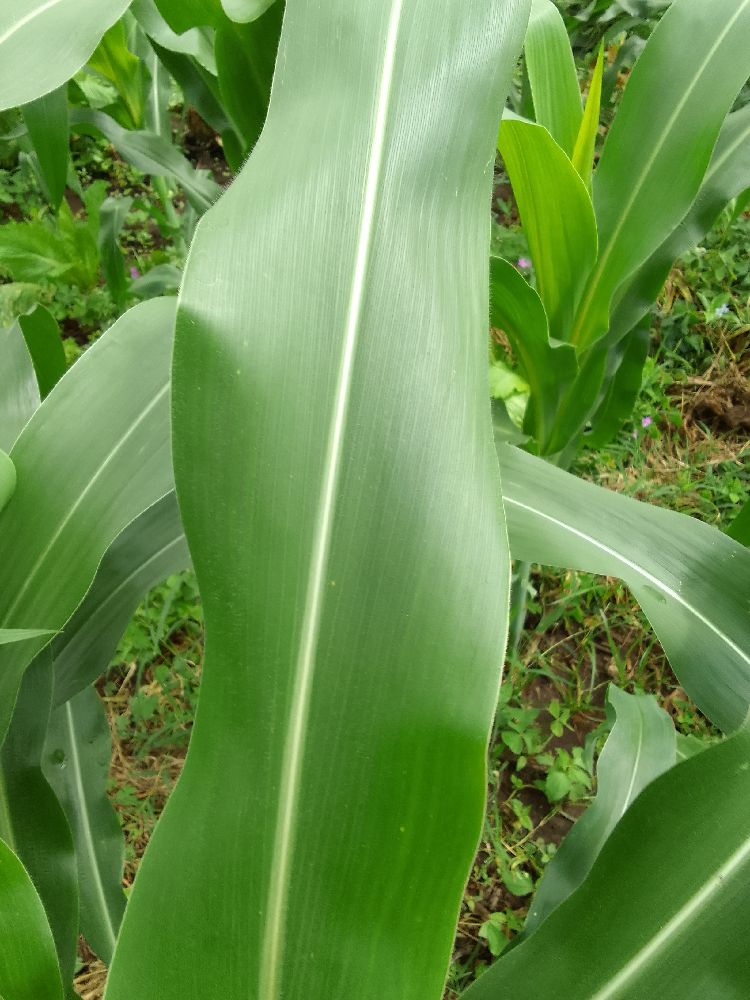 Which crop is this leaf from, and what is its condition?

maize, healthy
